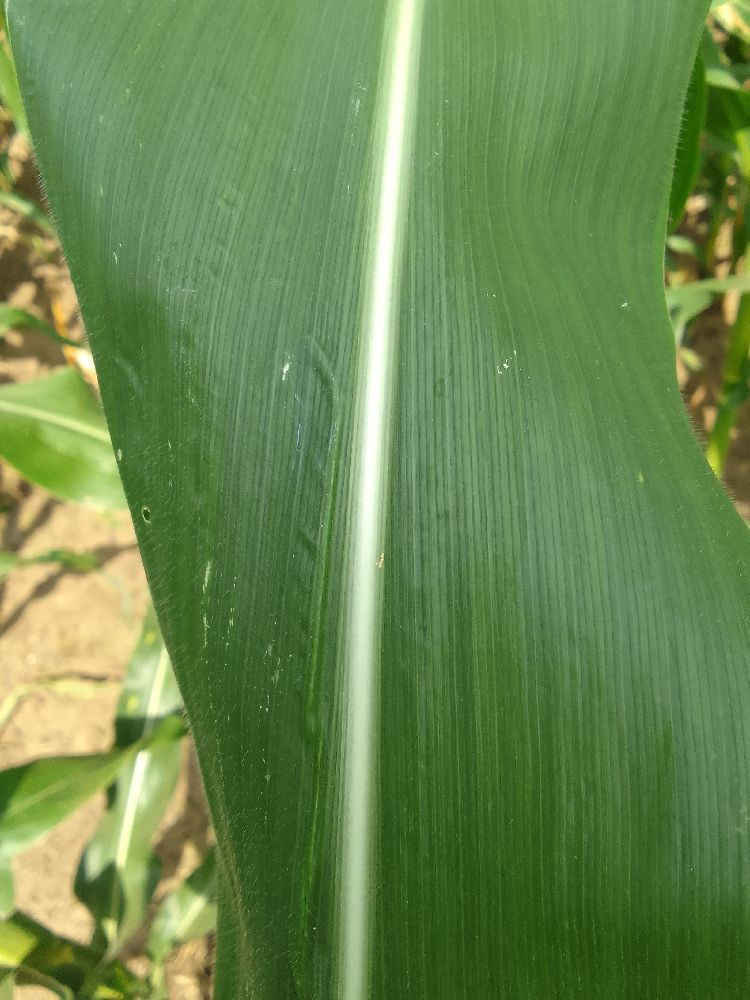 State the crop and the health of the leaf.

maize, healthy
